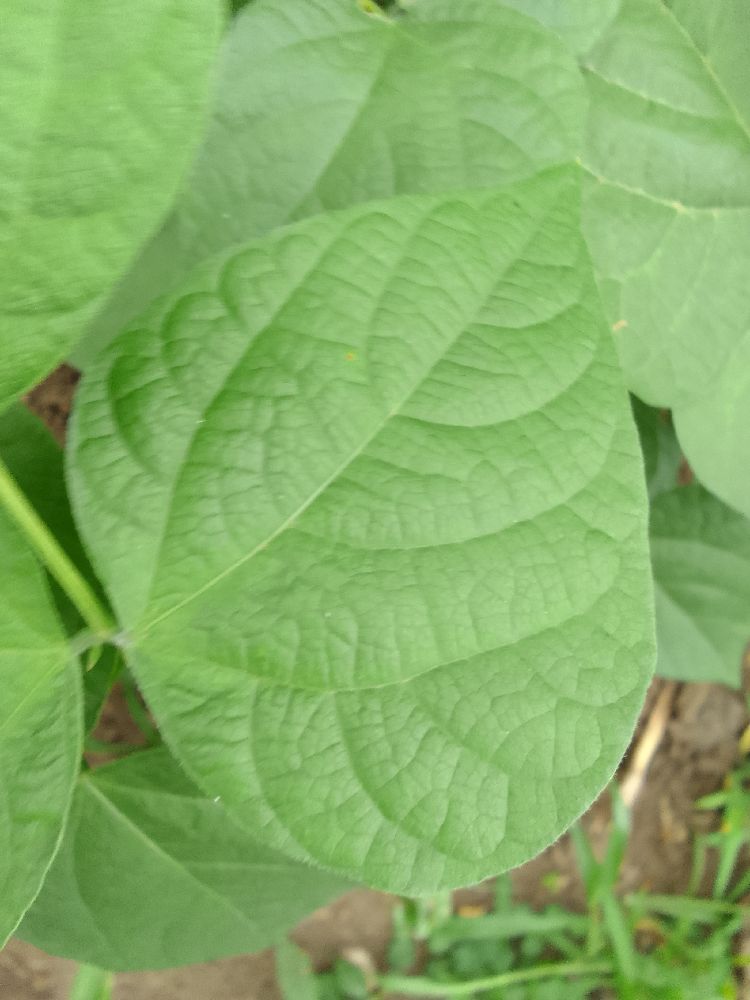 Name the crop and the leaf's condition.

common bean, healthy
